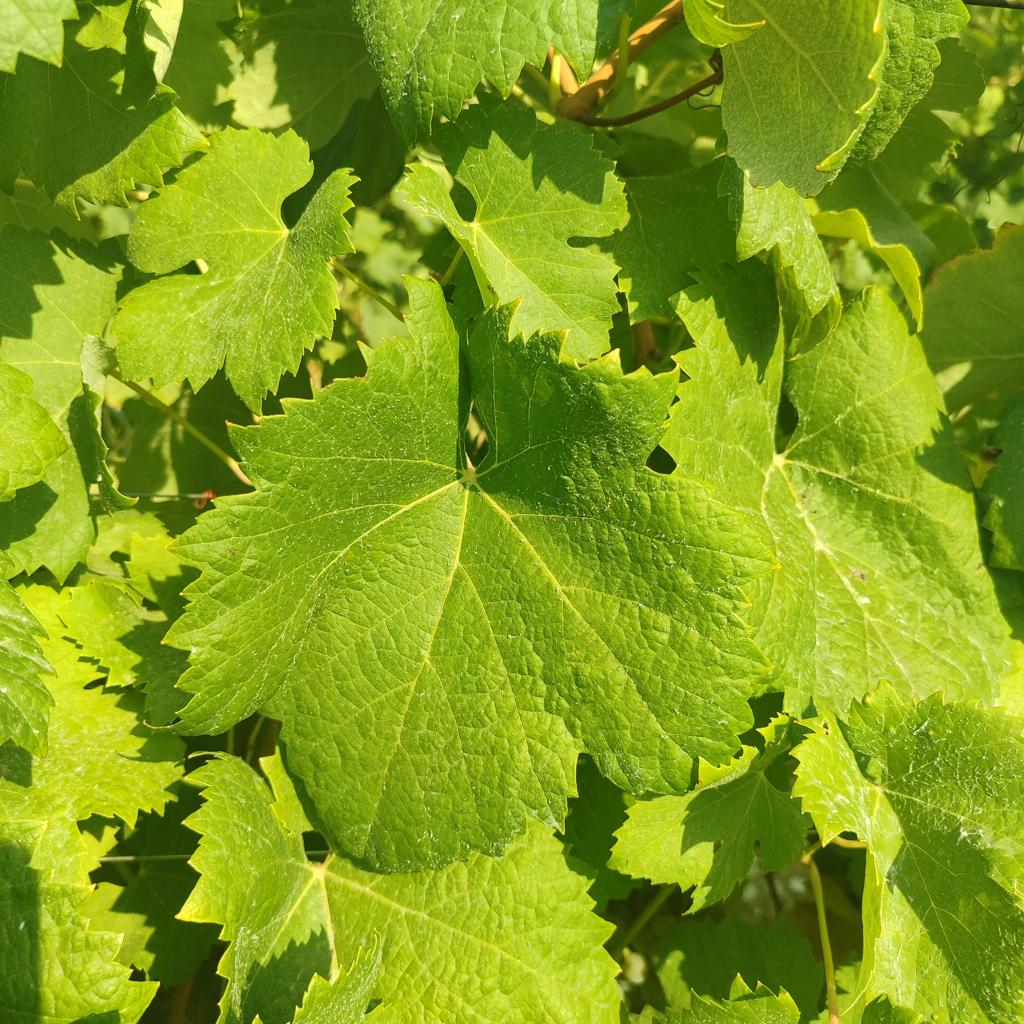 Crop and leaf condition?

grapevine, healthy
